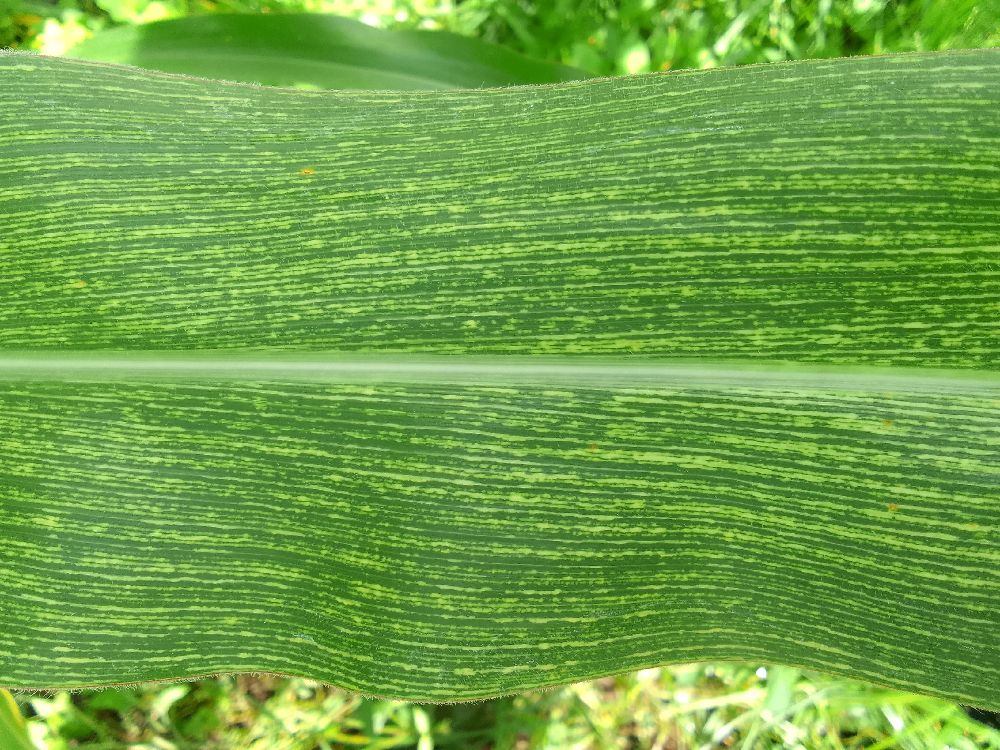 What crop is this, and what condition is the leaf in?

maize, maize streak virus
